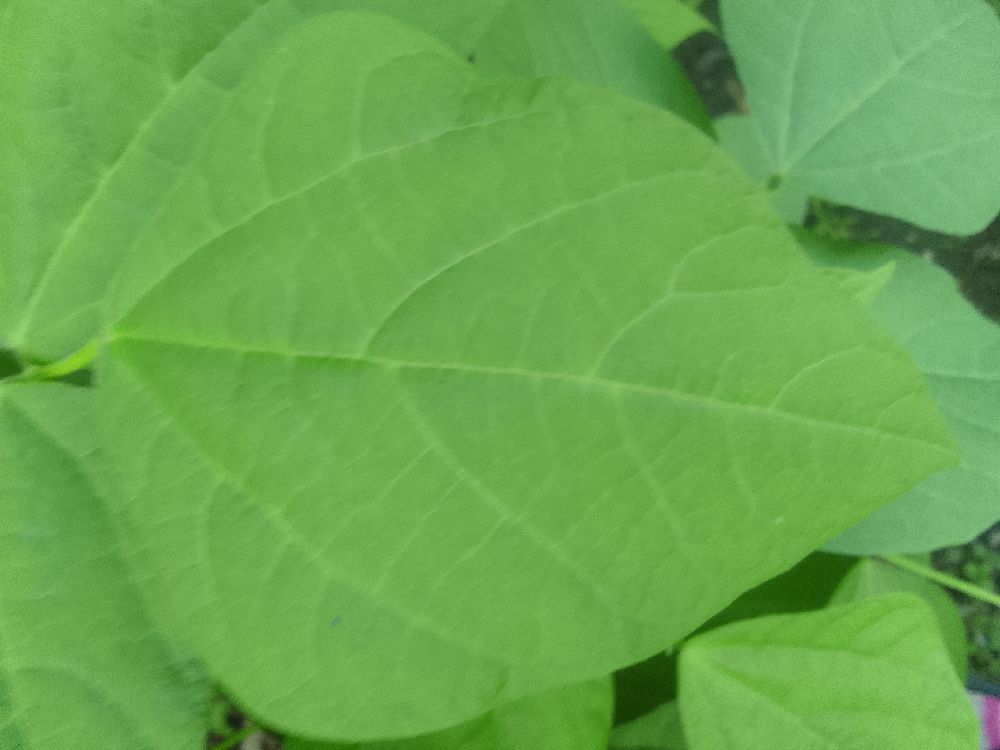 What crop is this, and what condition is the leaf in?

common bean, healthy
